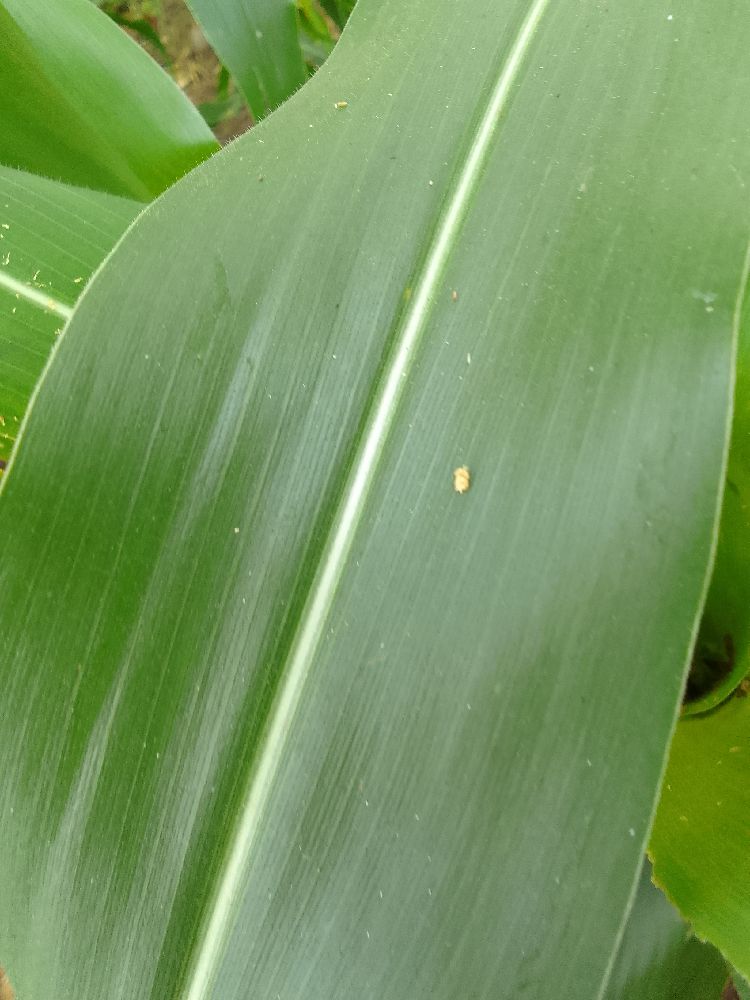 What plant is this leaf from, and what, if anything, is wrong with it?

maize, healthy
